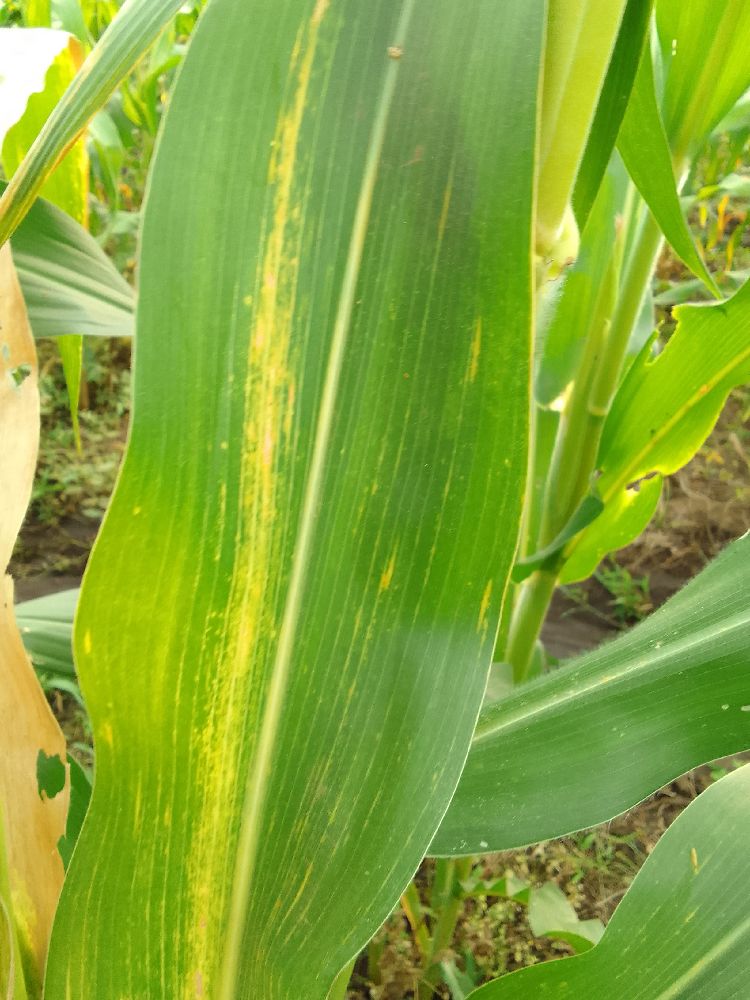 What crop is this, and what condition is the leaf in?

maize, maize lethal necrosis
